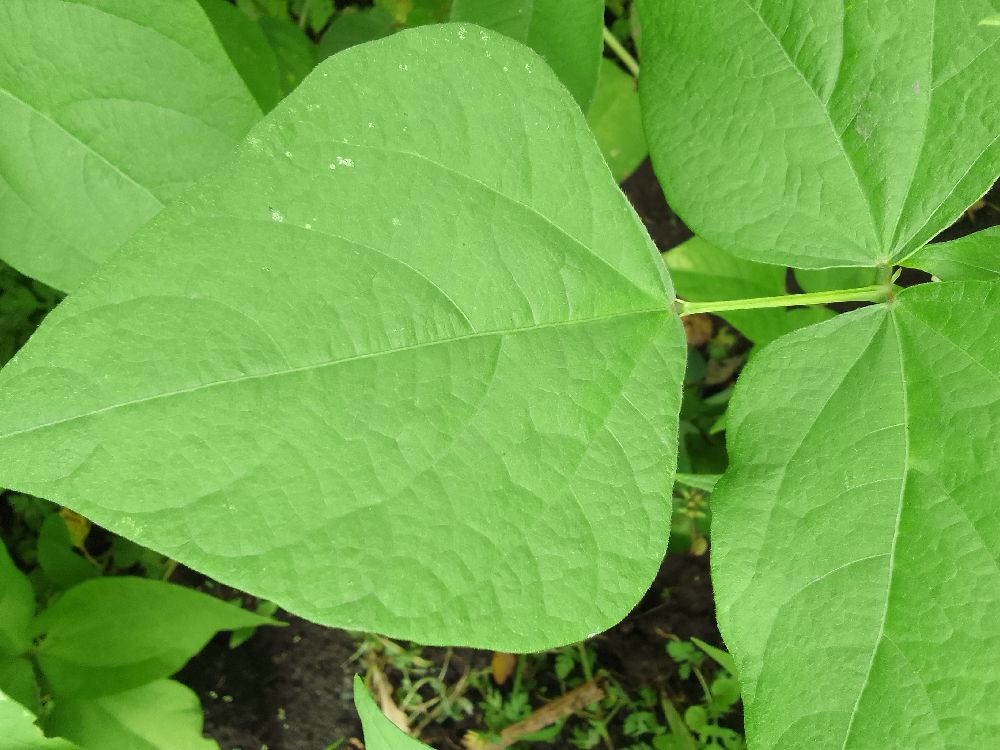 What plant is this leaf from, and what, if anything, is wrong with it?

common bean, healthy
